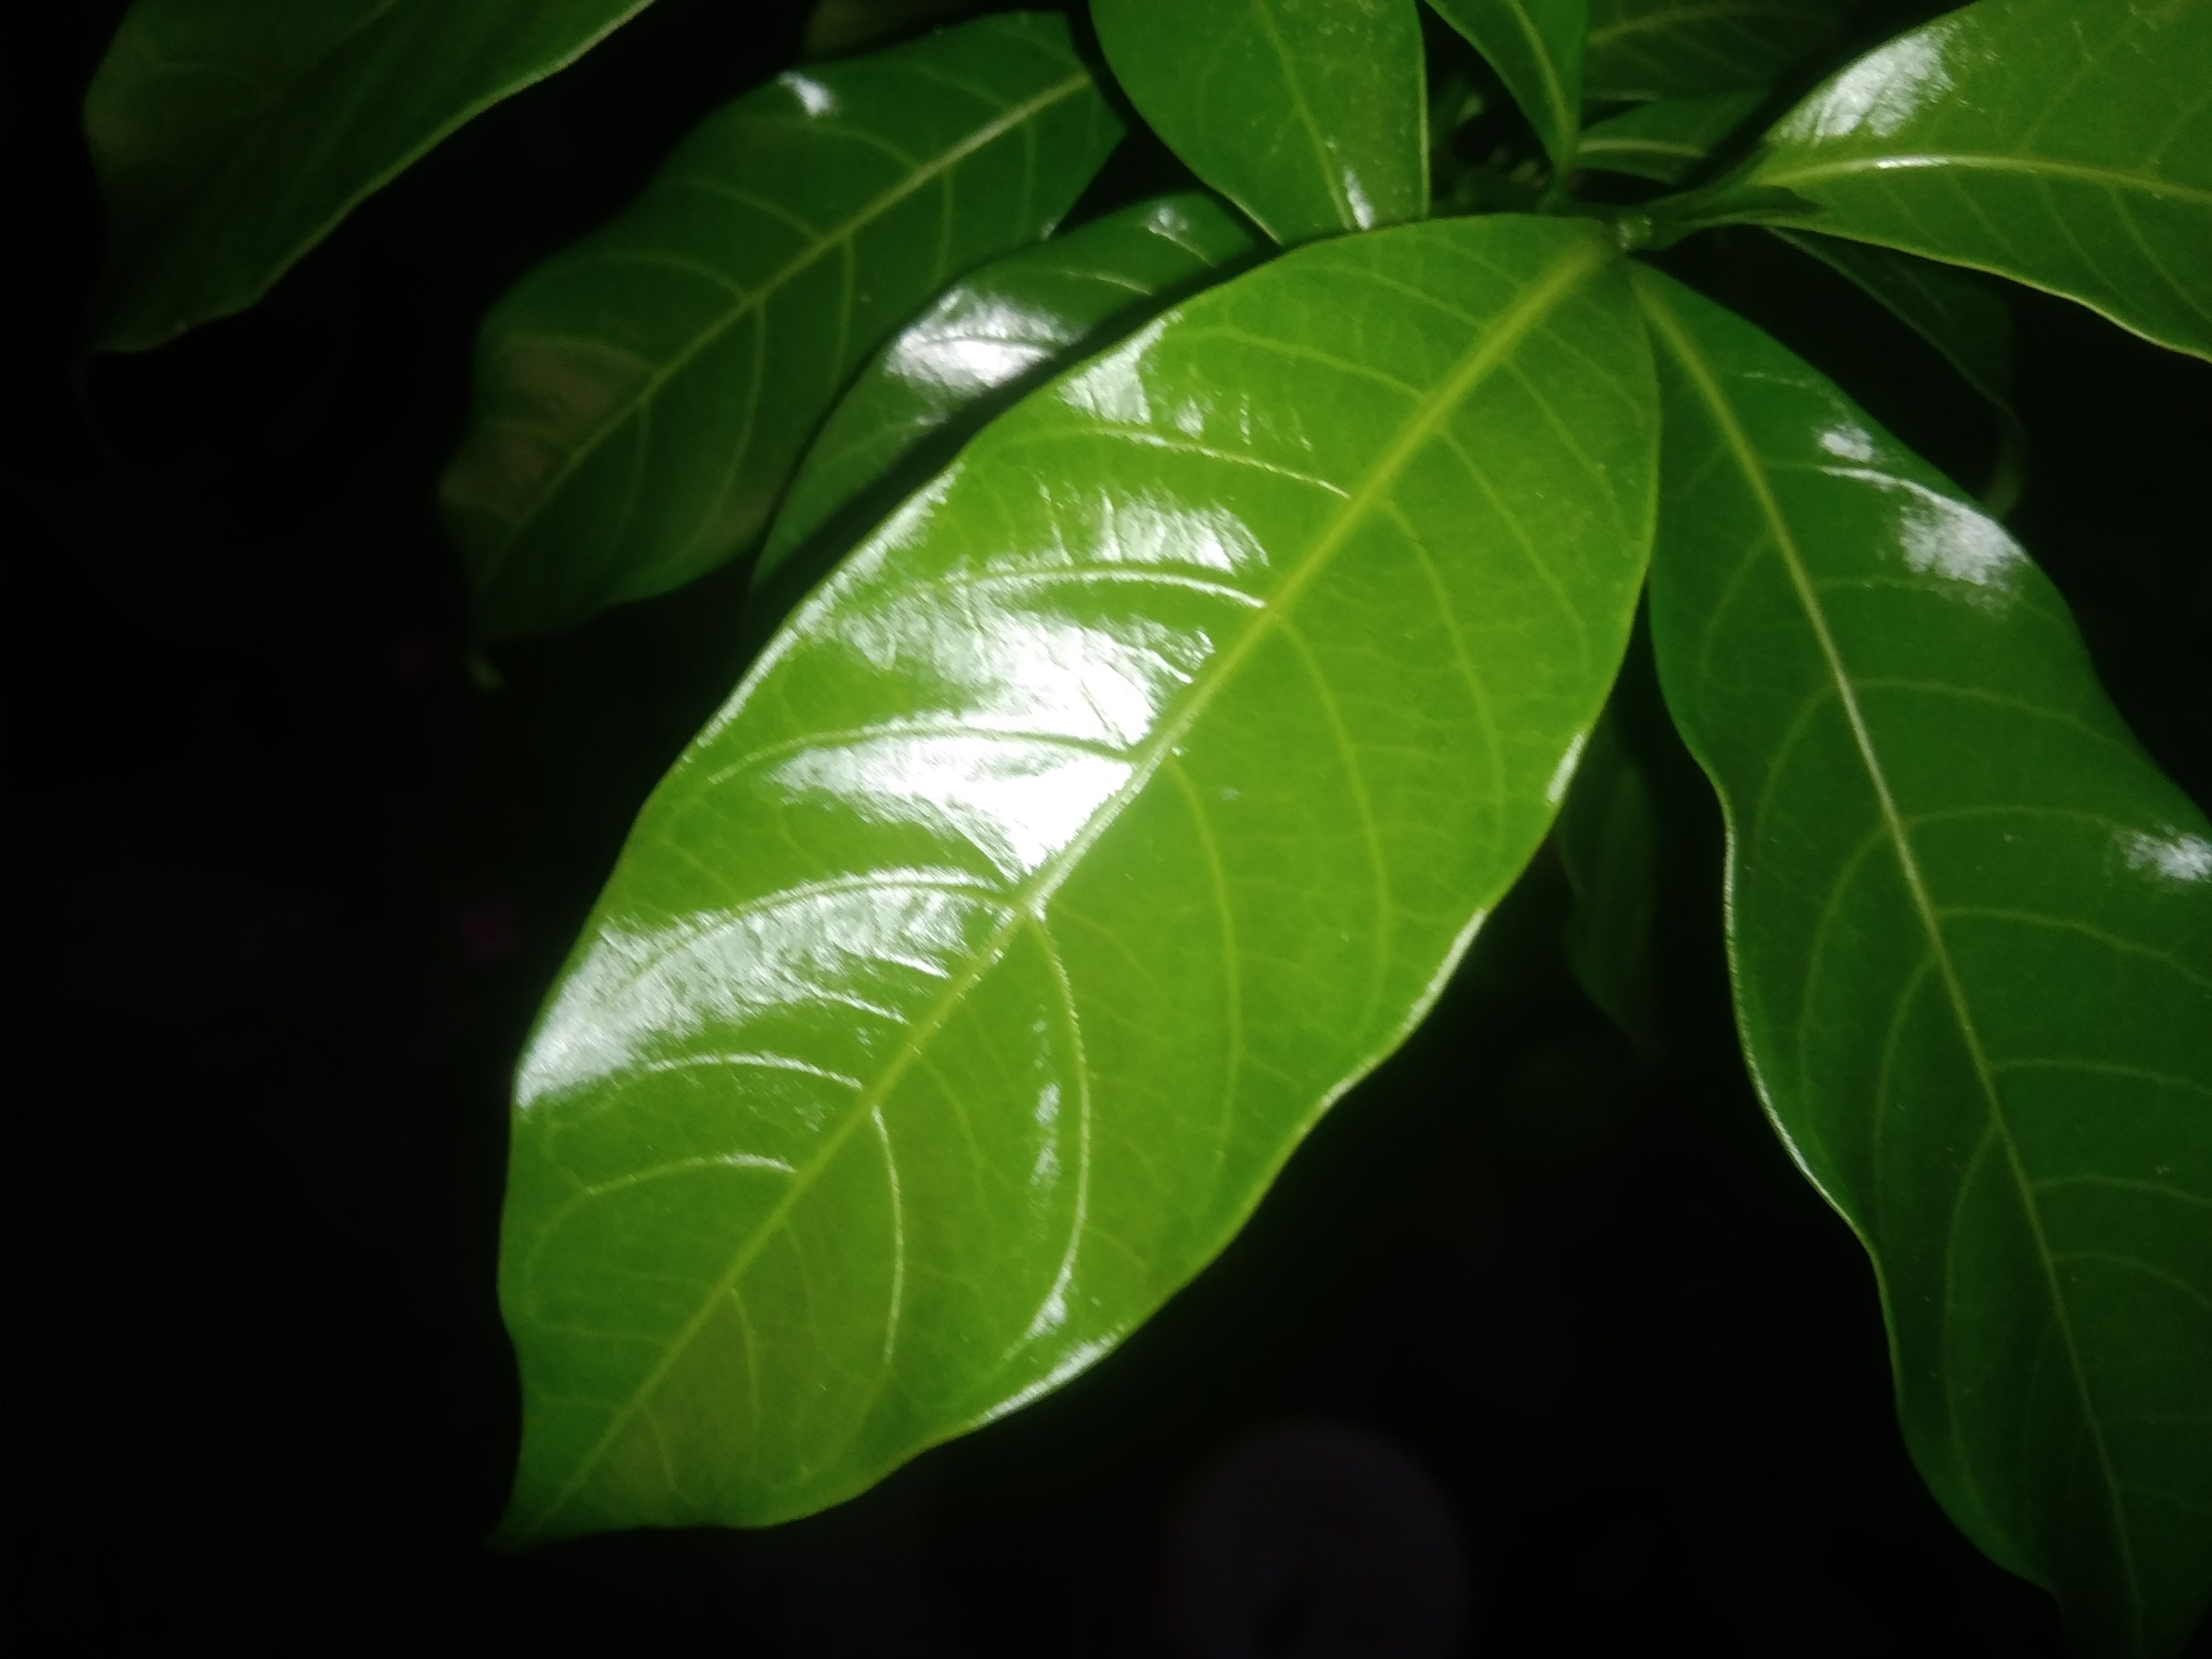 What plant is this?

togor
